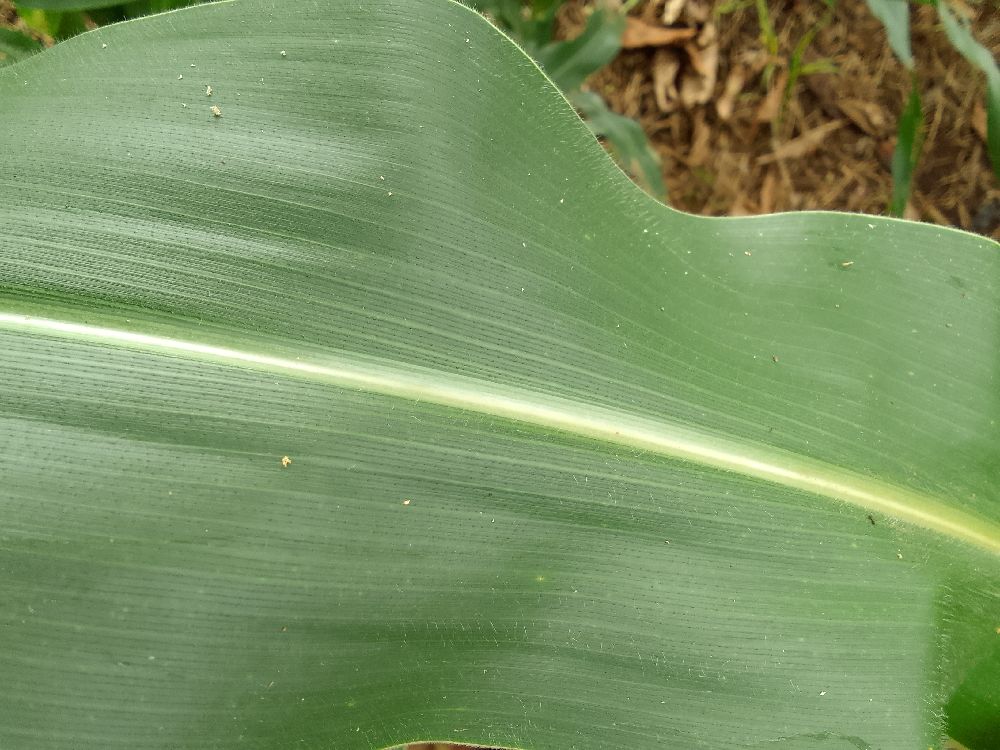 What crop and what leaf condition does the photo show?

maize, healthy
